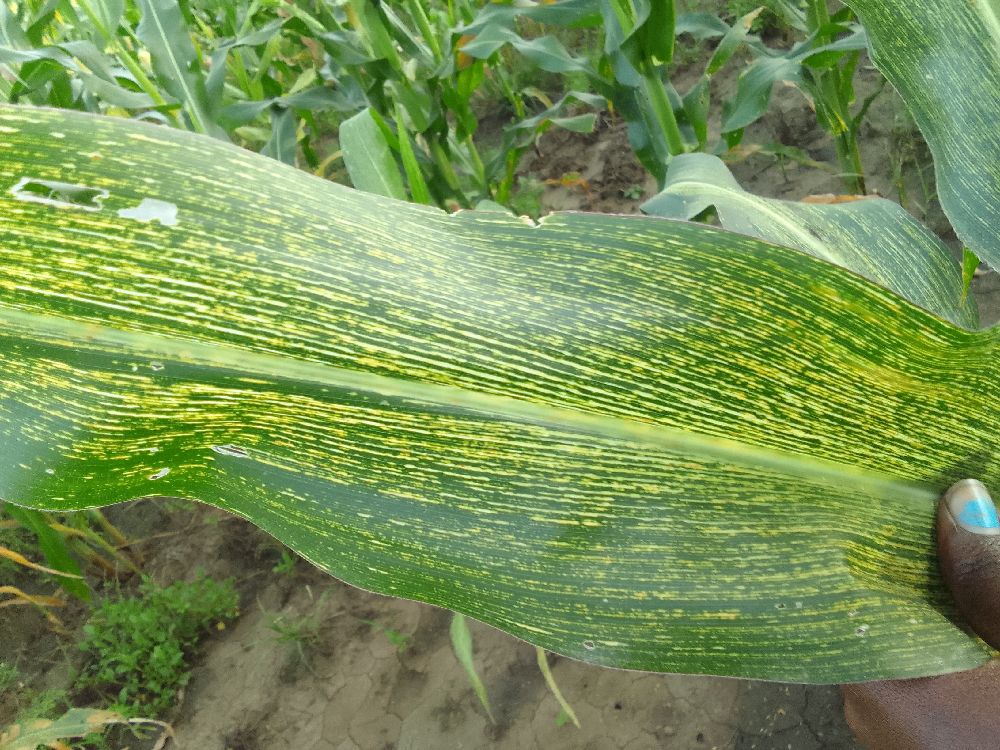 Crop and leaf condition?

maize, maize streak virus
